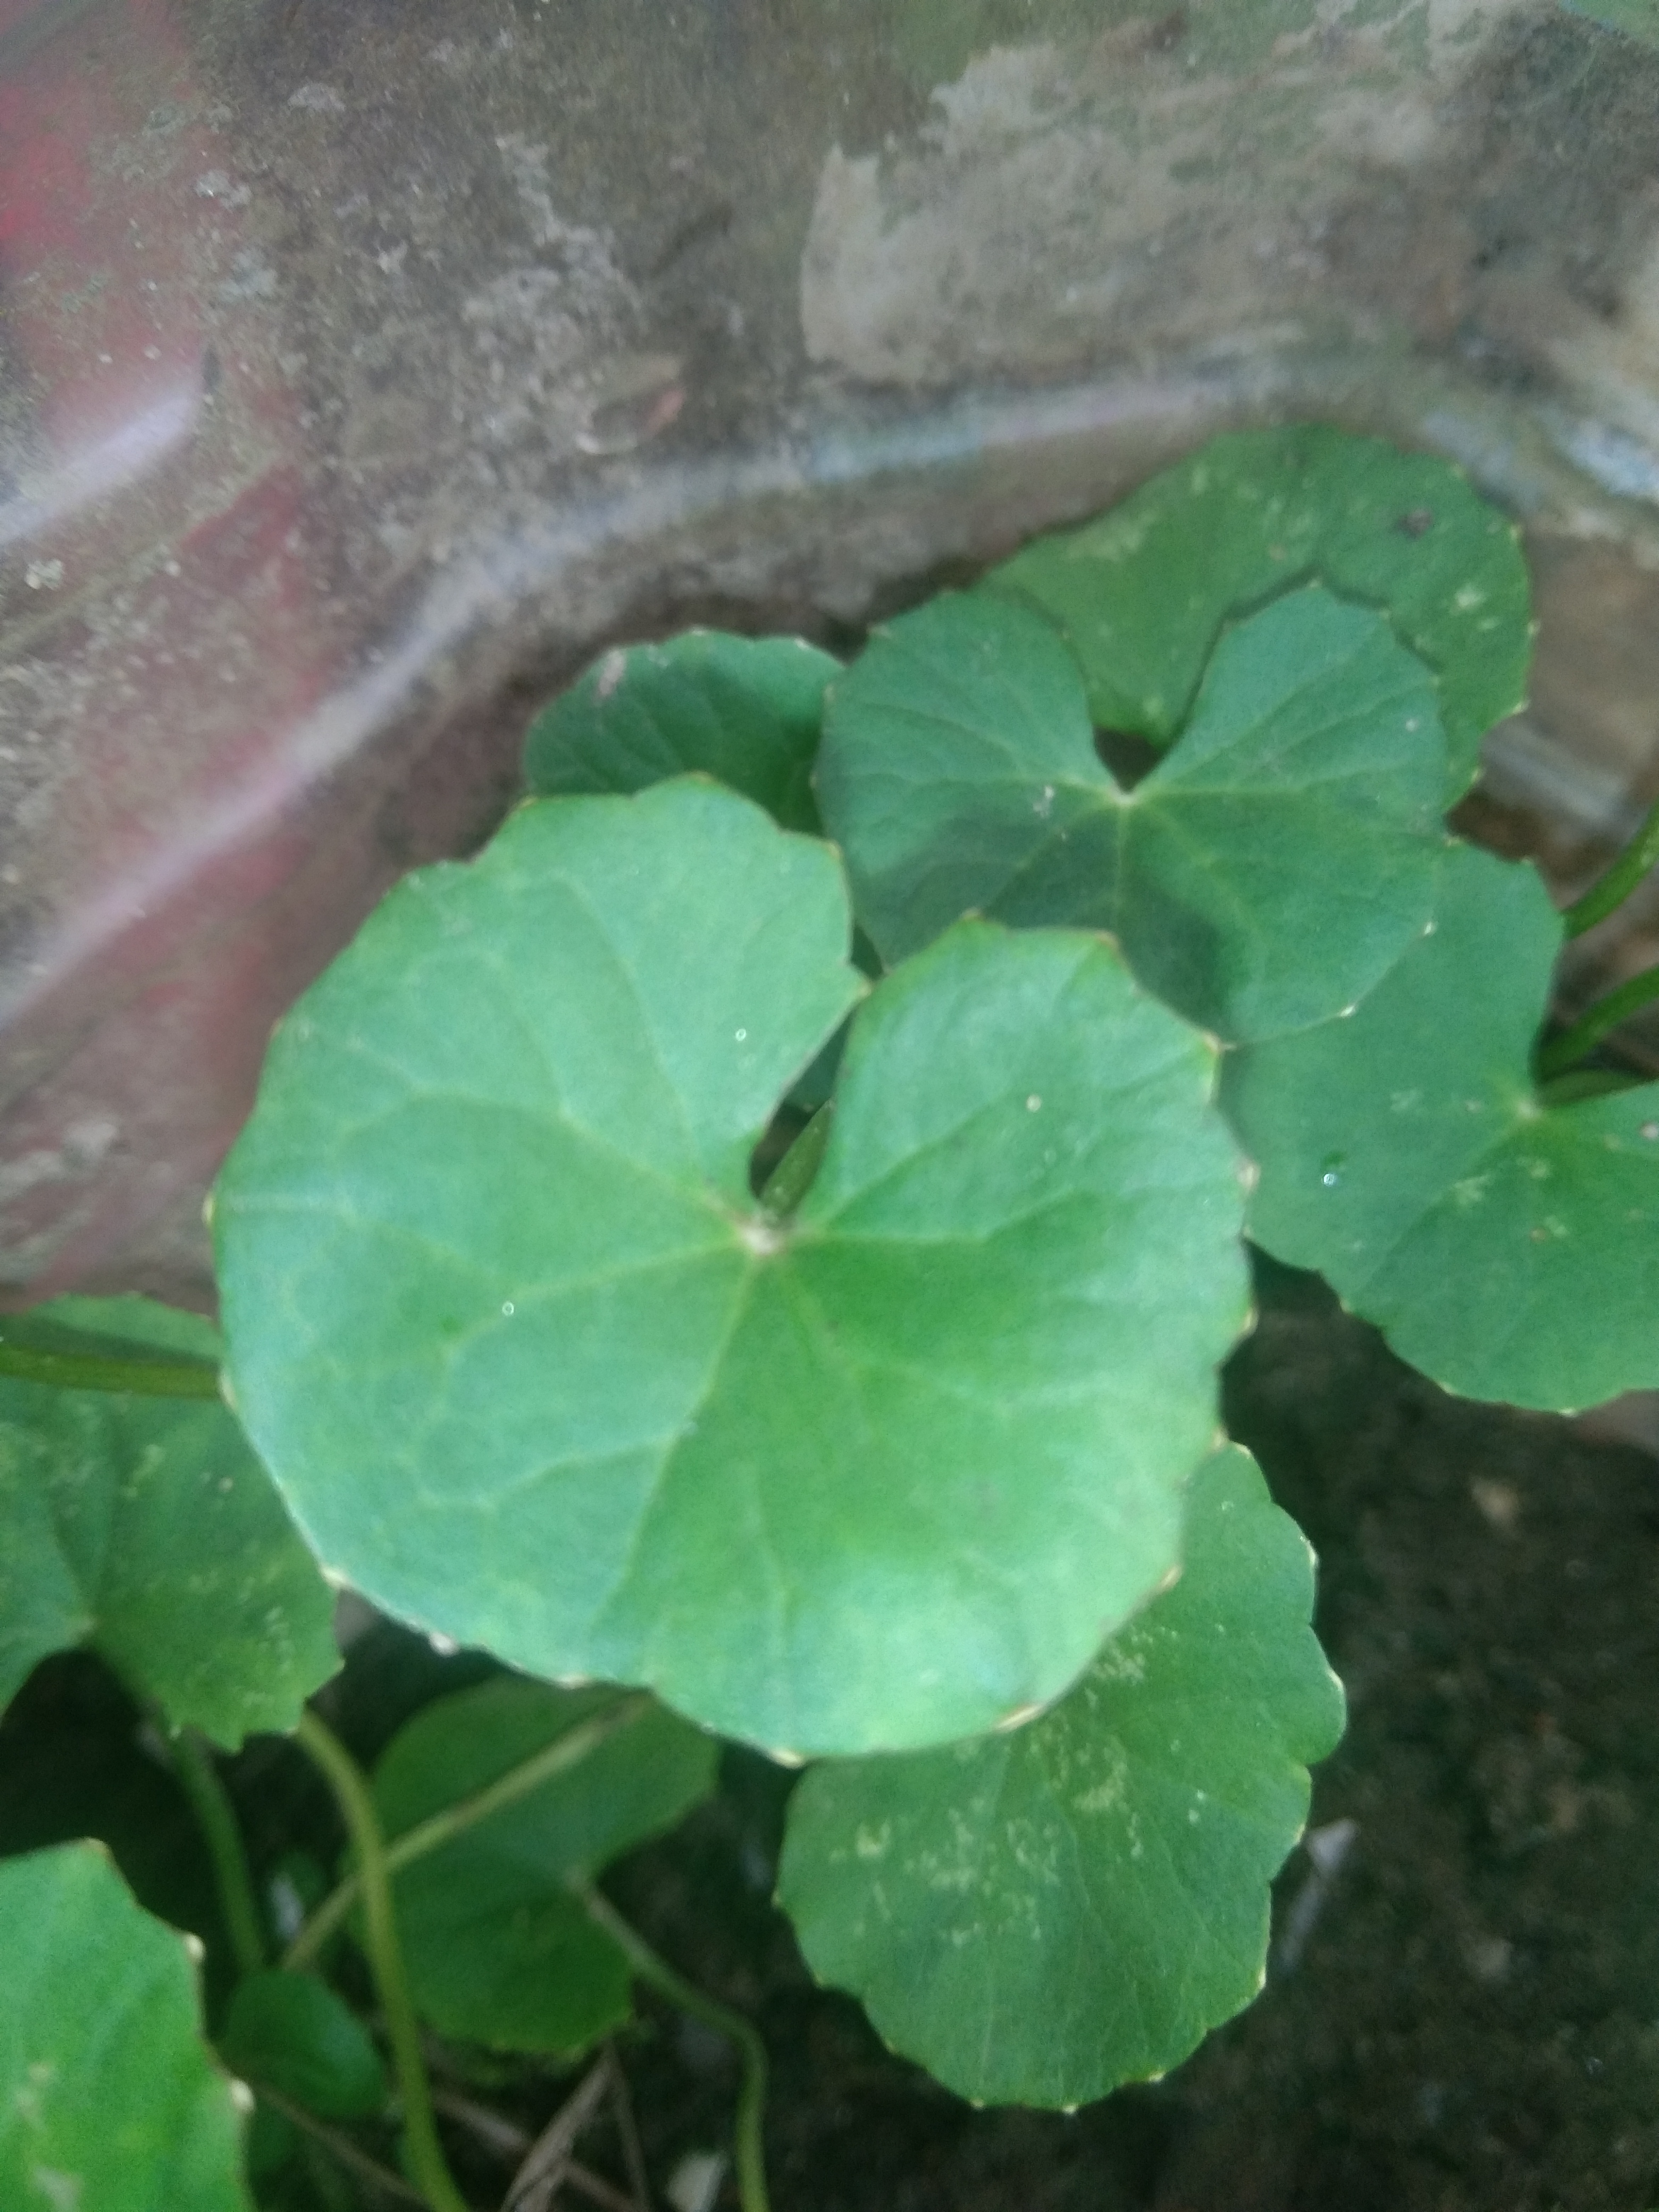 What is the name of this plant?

thankuni
